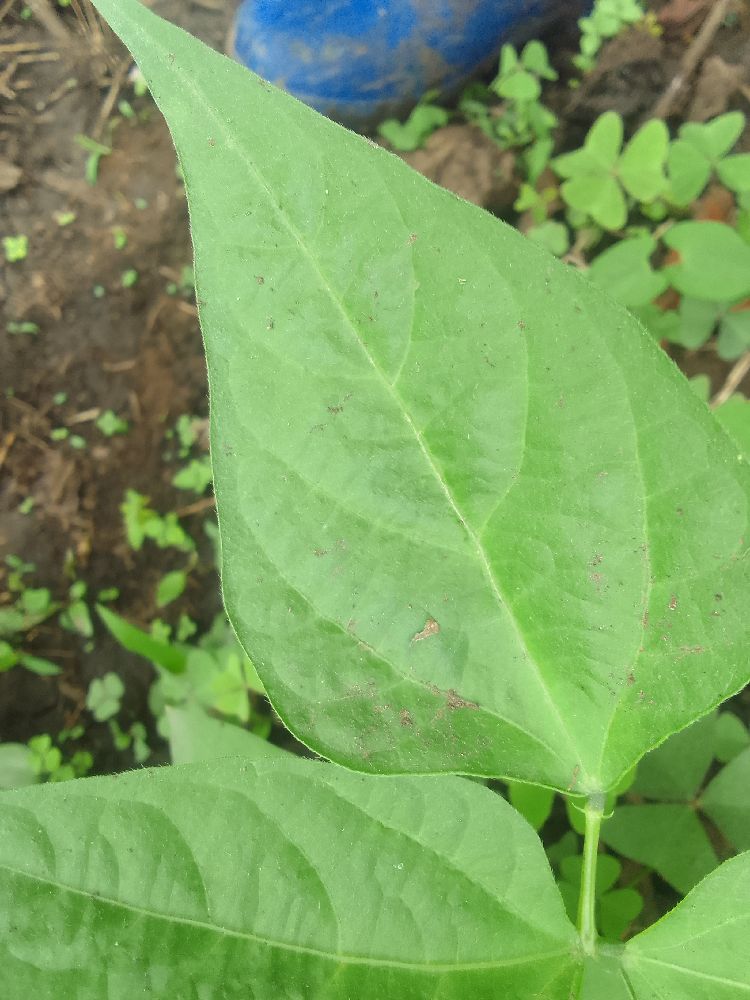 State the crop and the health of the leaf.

common bean, healthy
